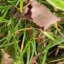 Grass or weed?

grass
